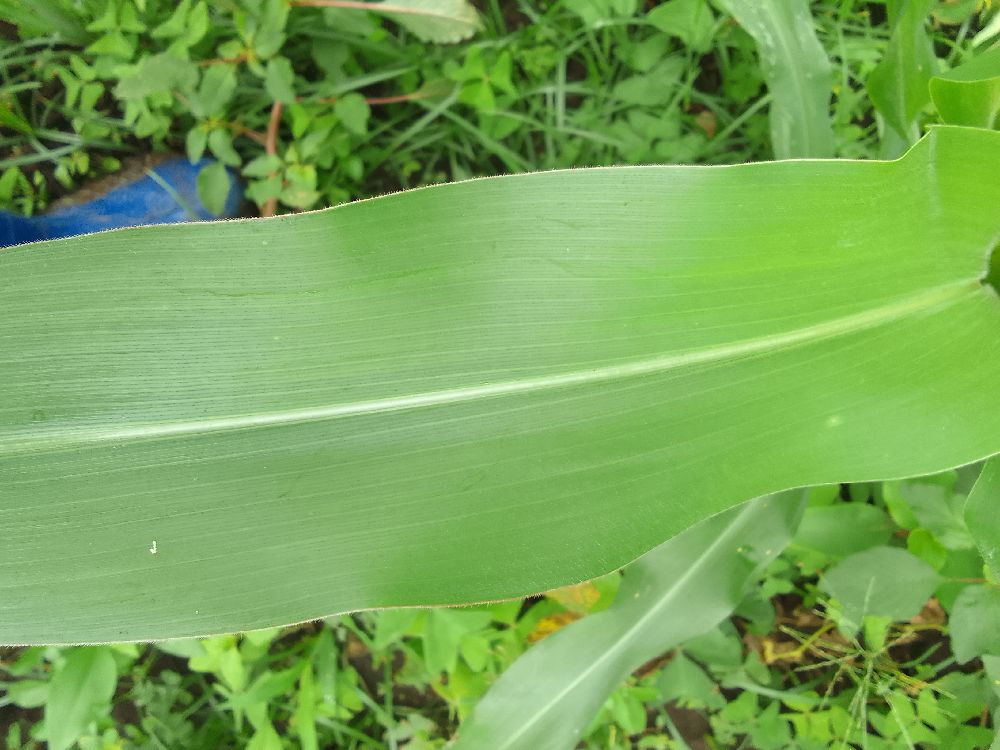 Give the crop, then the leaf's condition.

maize, healthy
